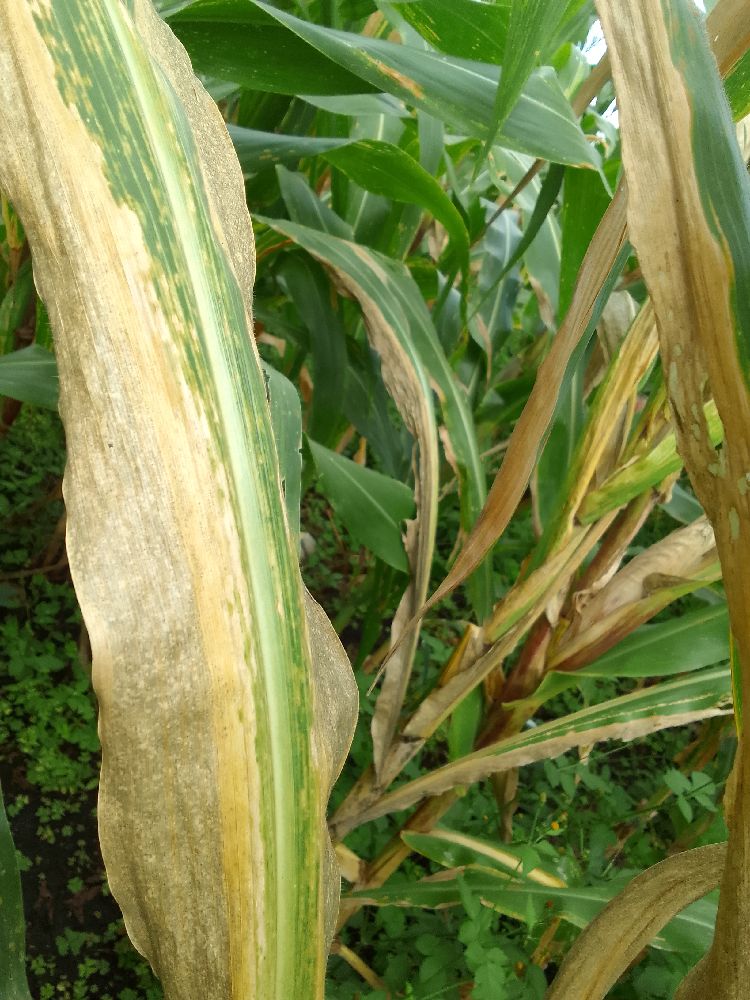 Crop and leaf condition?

maize, maize lethal necrosis
